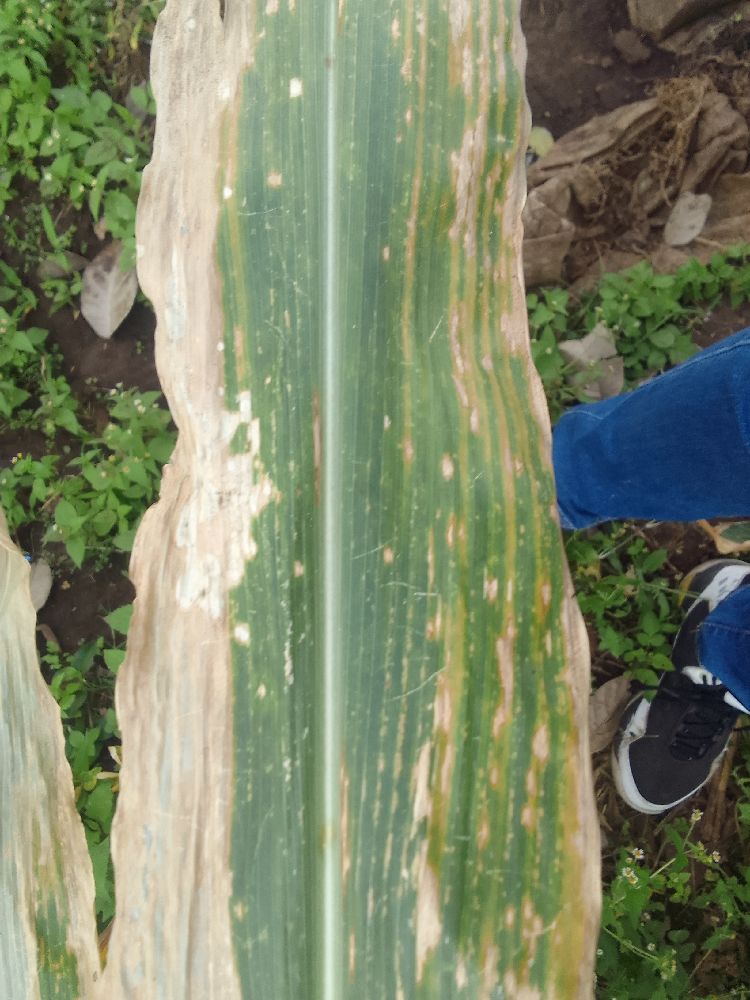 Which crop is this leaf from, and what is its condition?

maize, maize lethal necrosis
